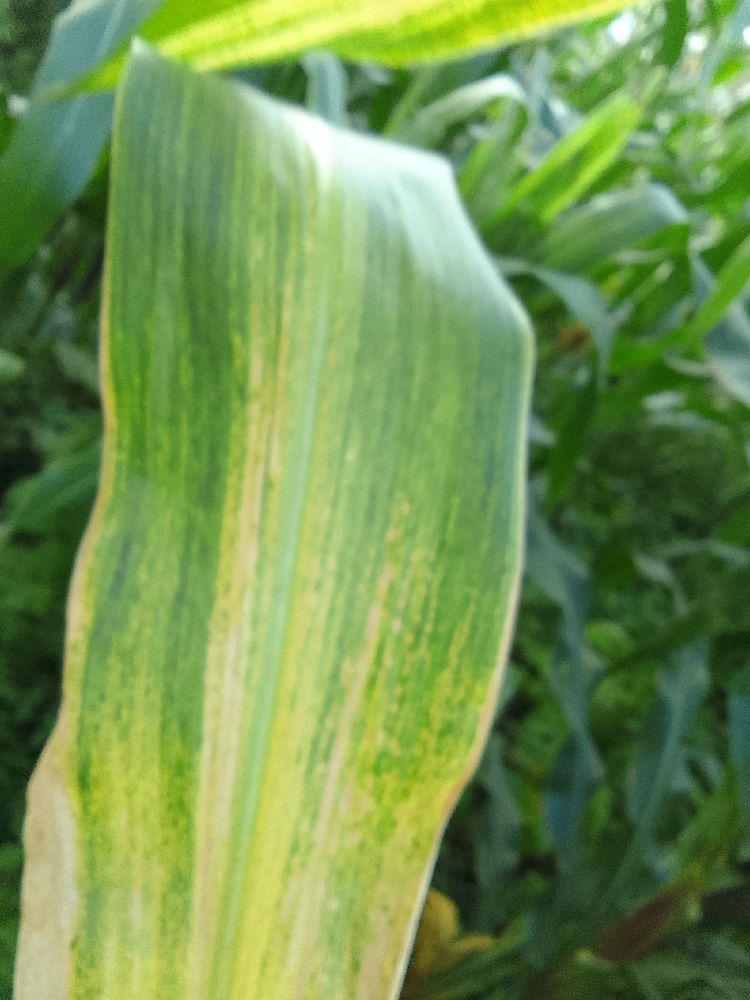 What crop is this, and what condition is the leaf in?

maize, maize lethal necrosis
